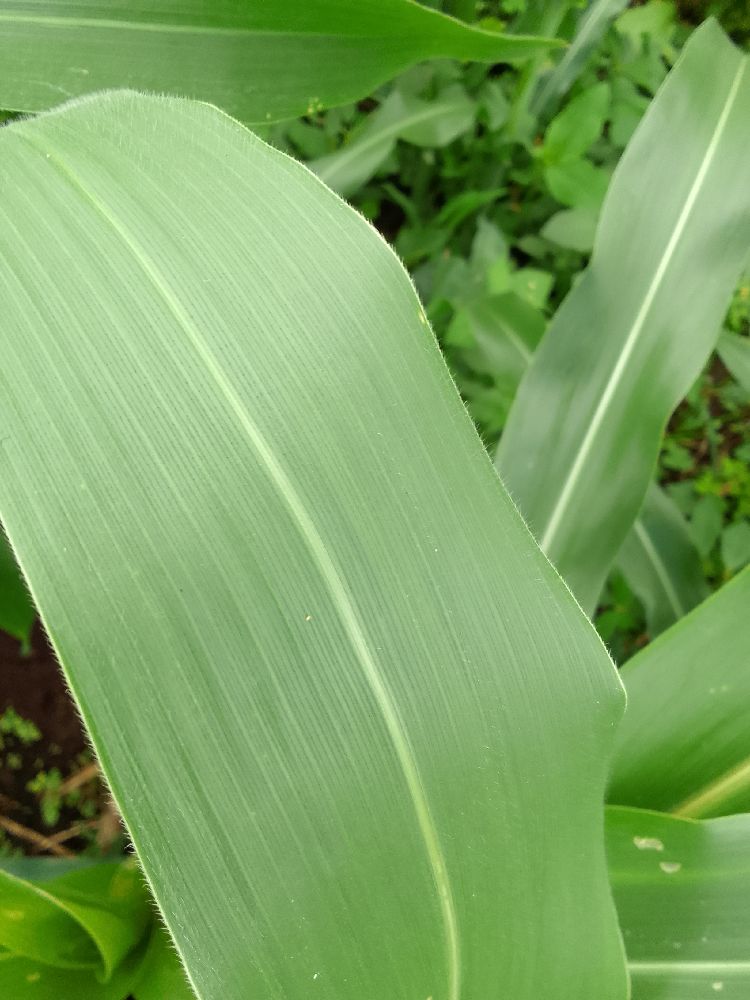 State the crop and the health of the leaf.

maize, healthy
